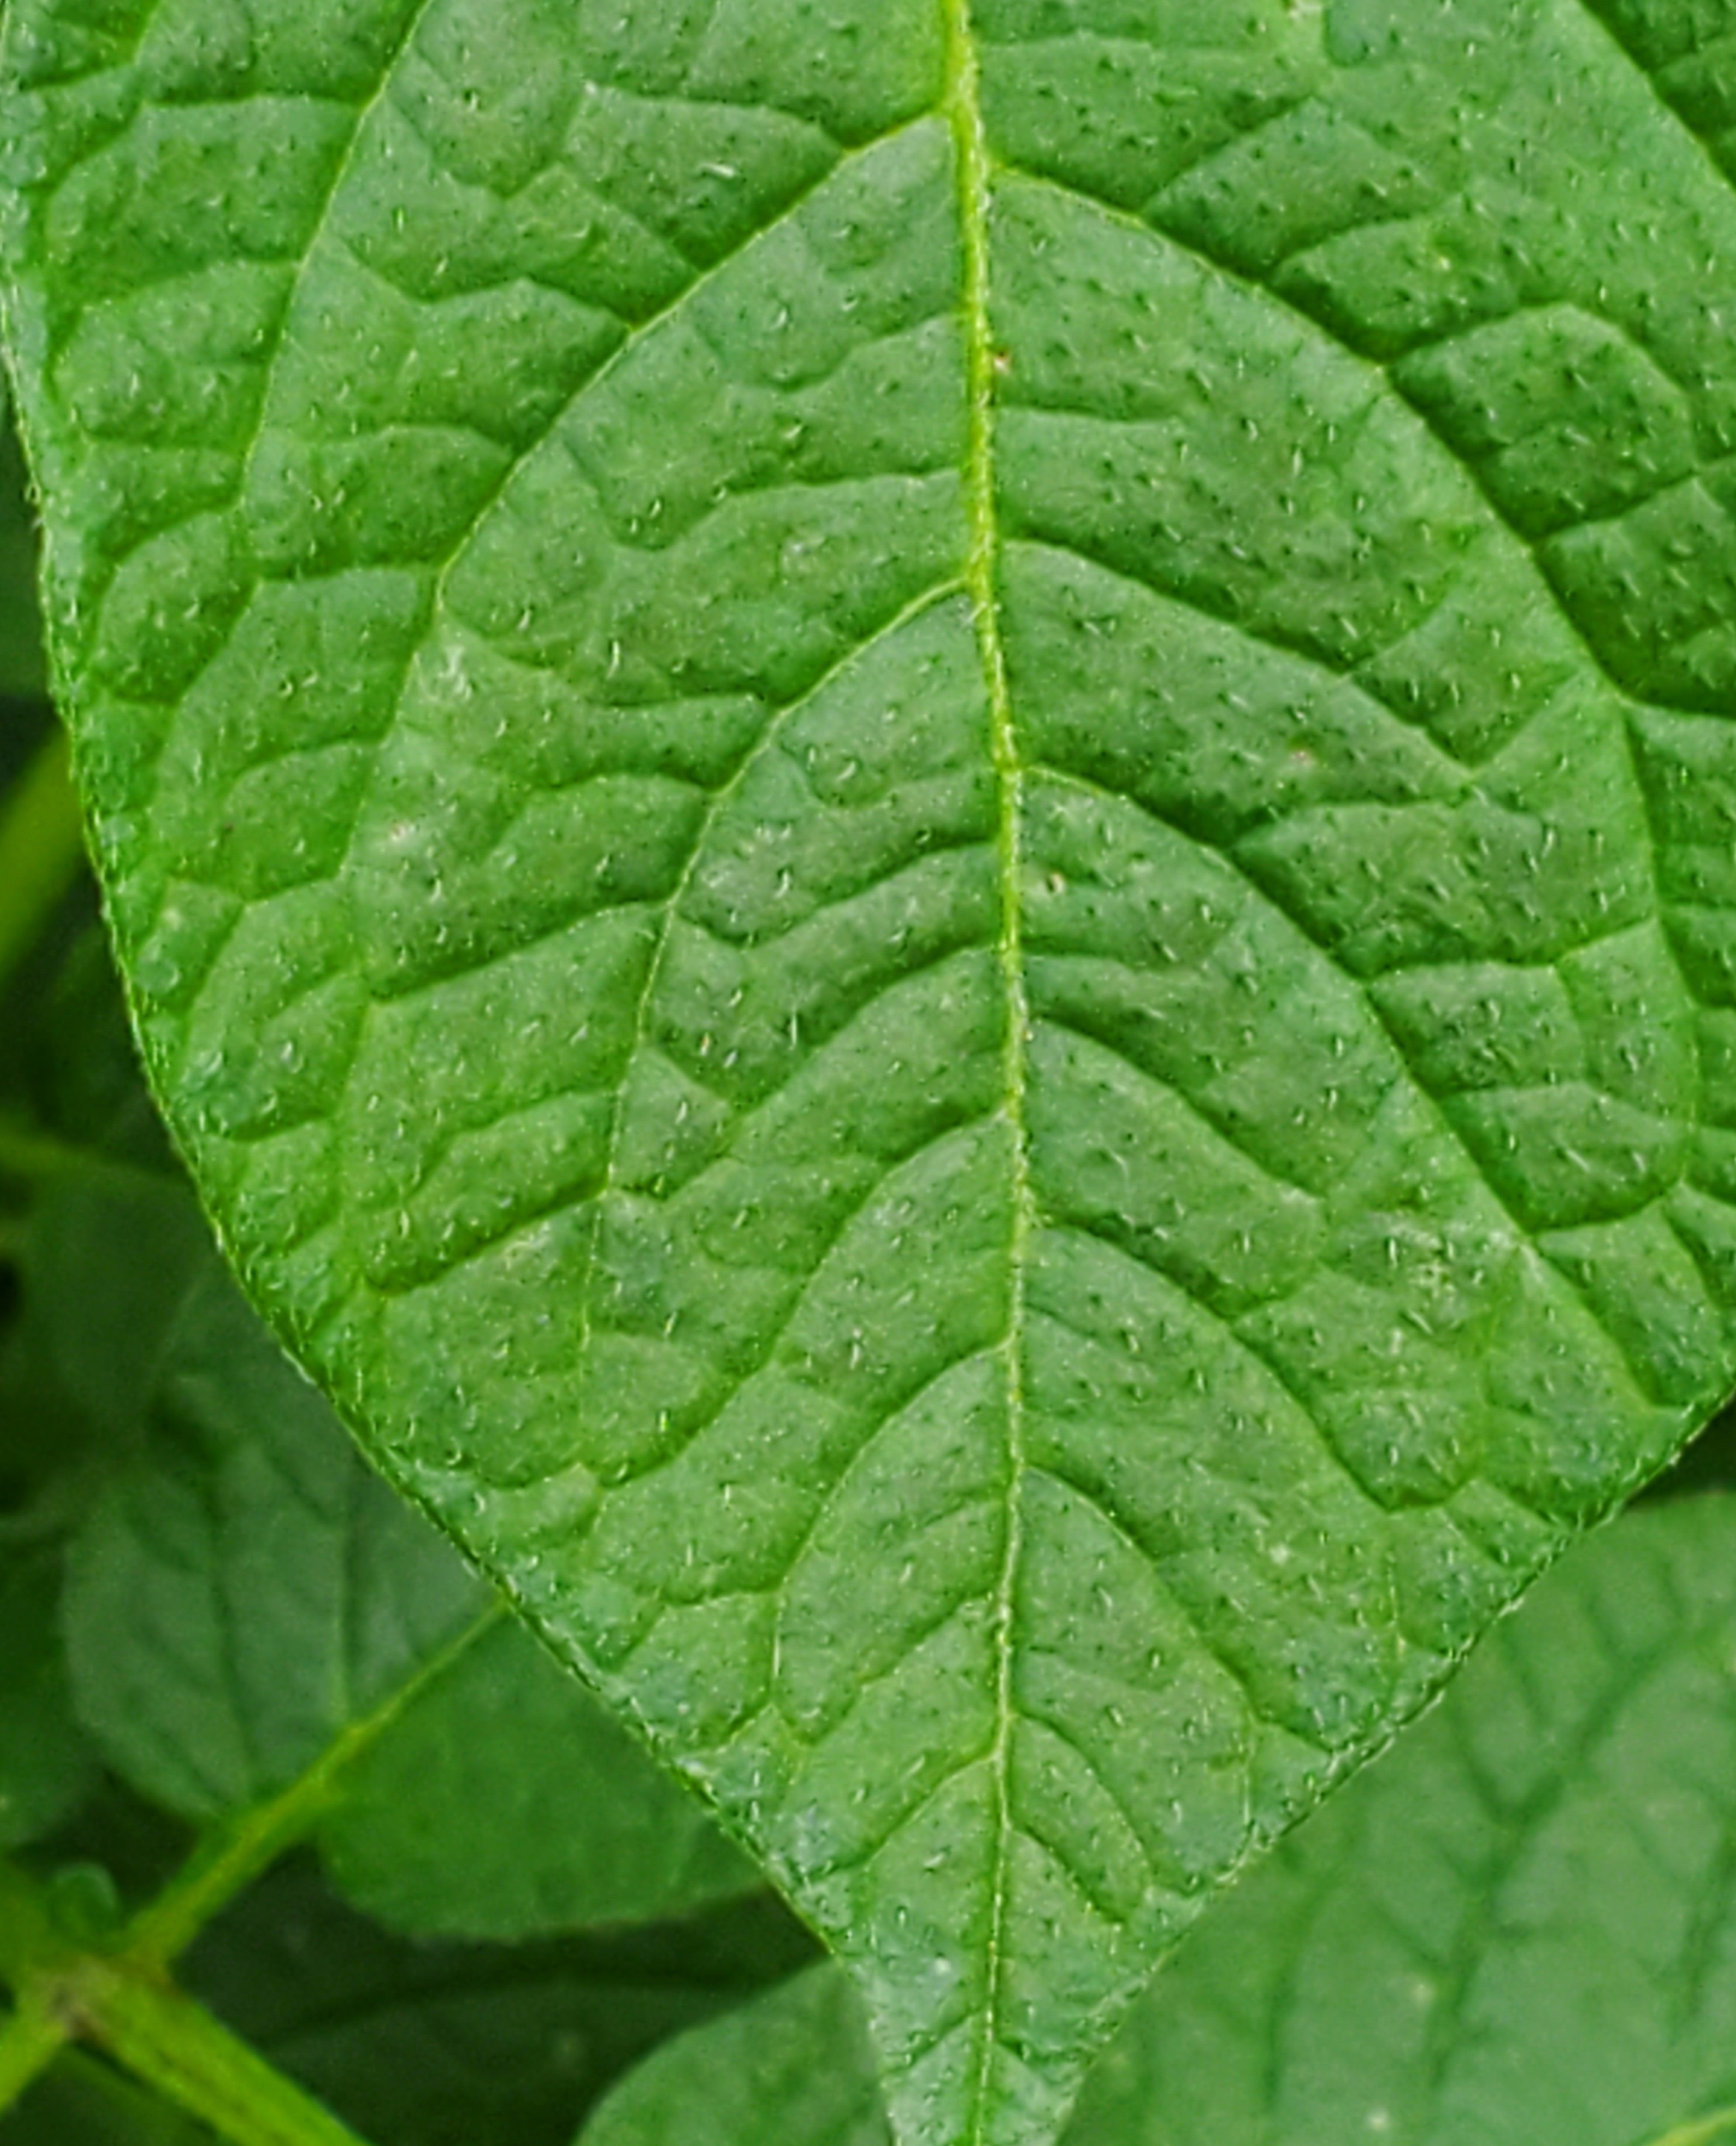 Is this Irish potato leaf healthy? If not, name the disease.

healthy
